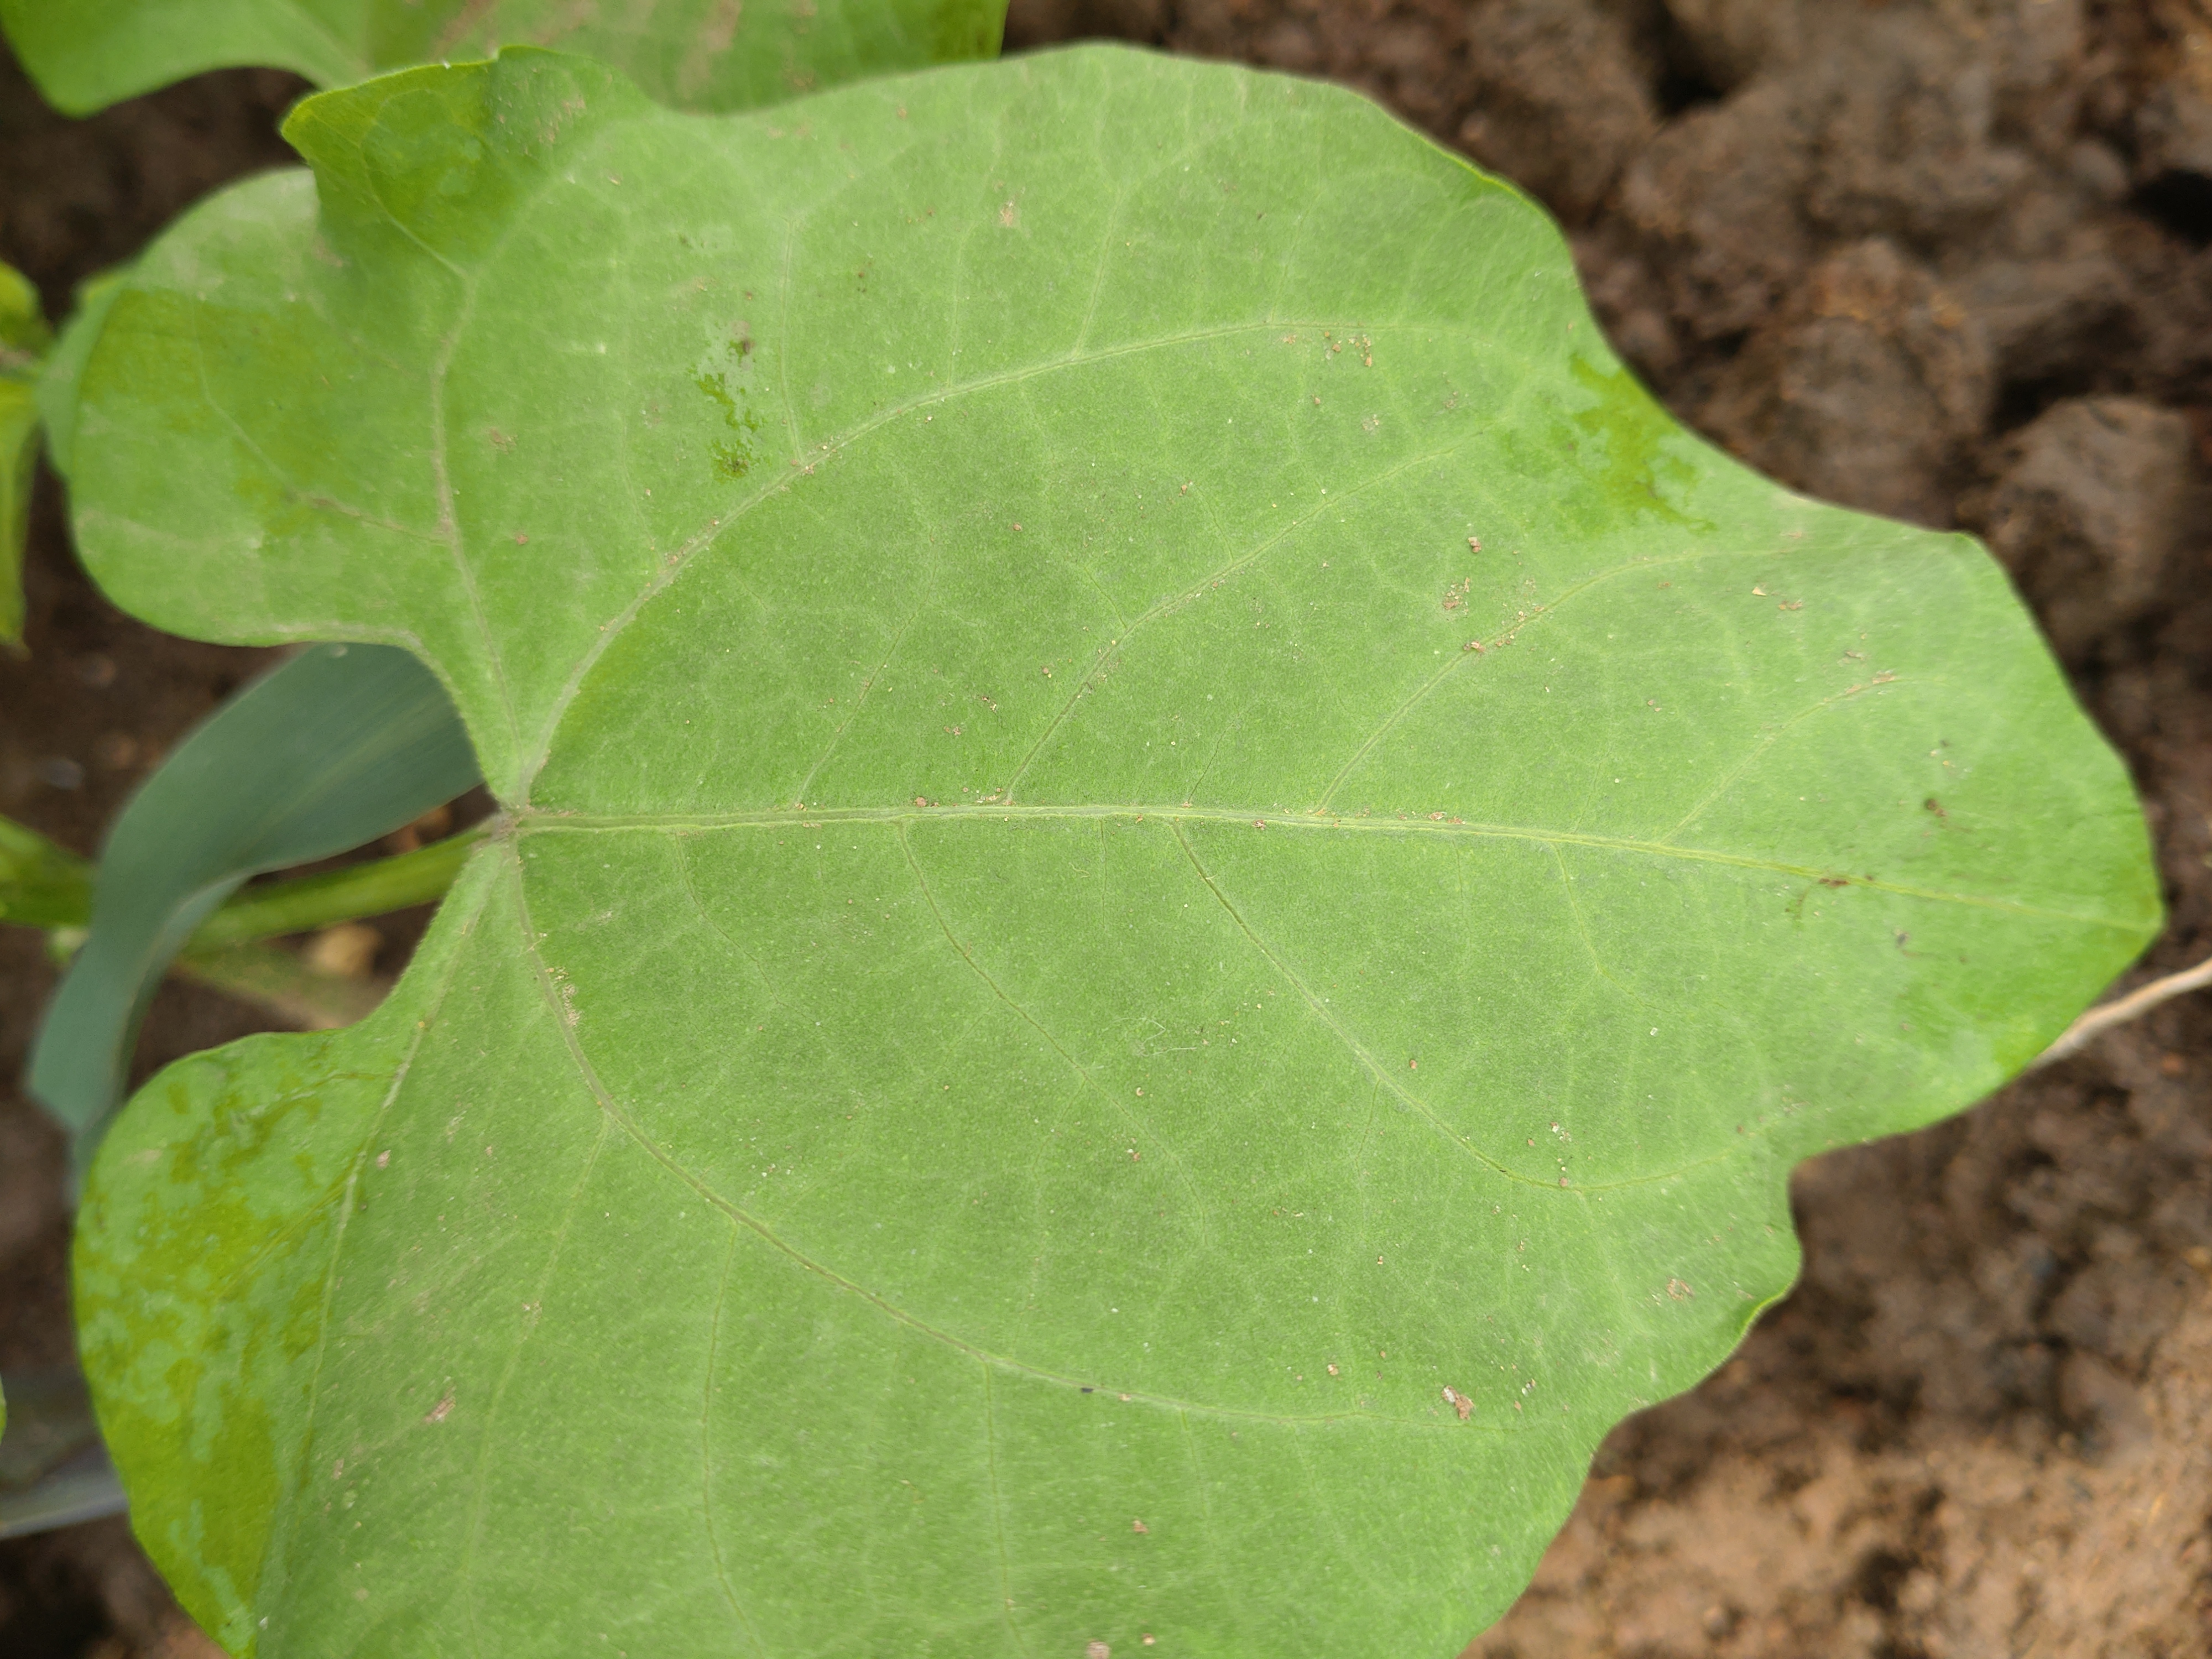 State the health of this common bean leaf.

healthy
